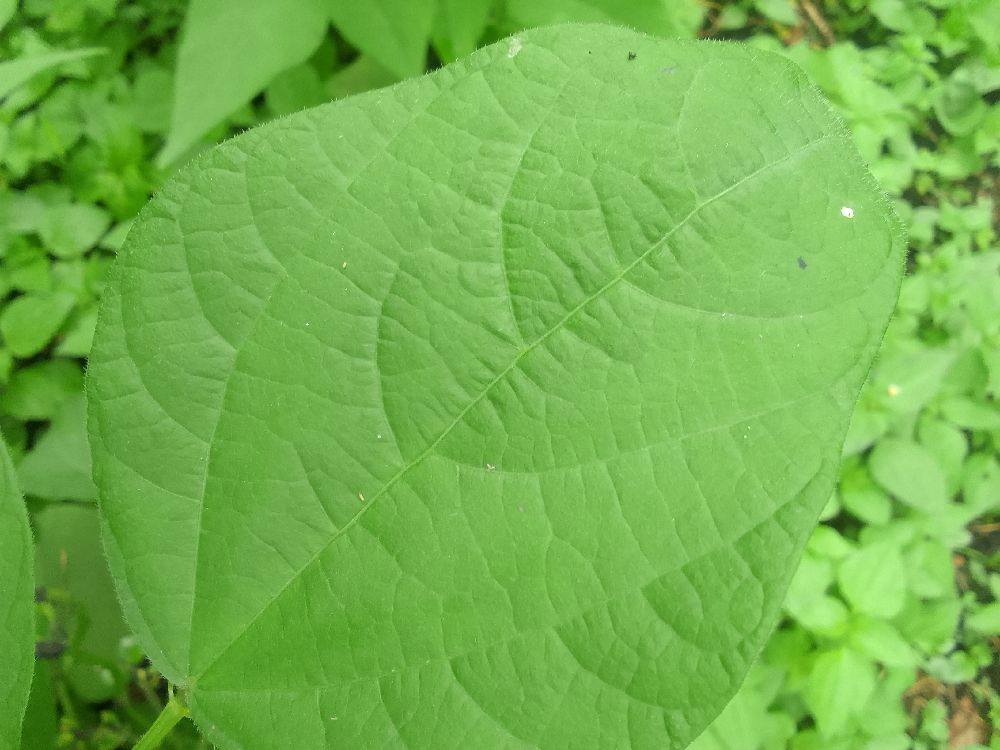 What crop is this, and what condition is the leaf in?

common bean, healthy
